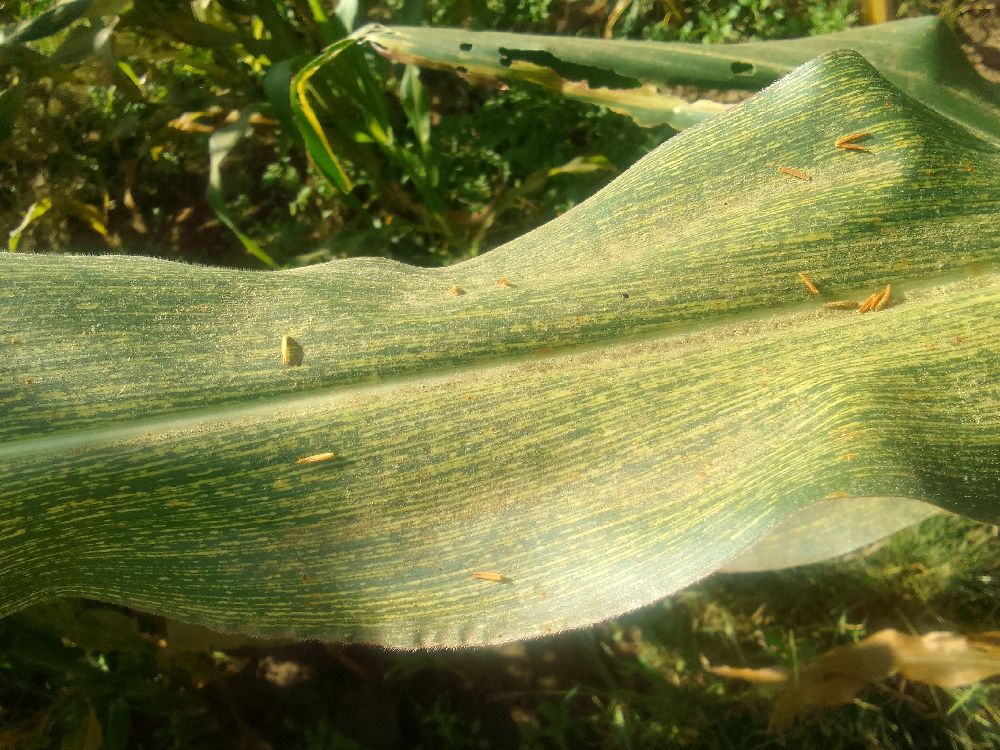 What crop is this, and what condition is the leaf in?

maize, maize streak virus
